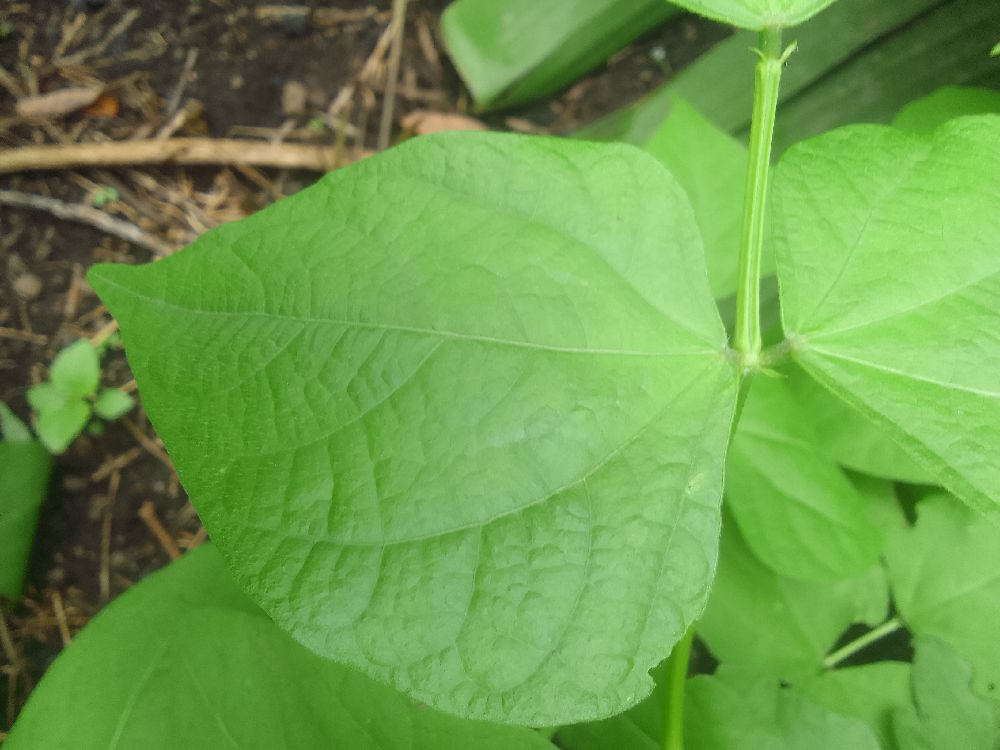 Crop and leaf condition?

common bean, healthy
